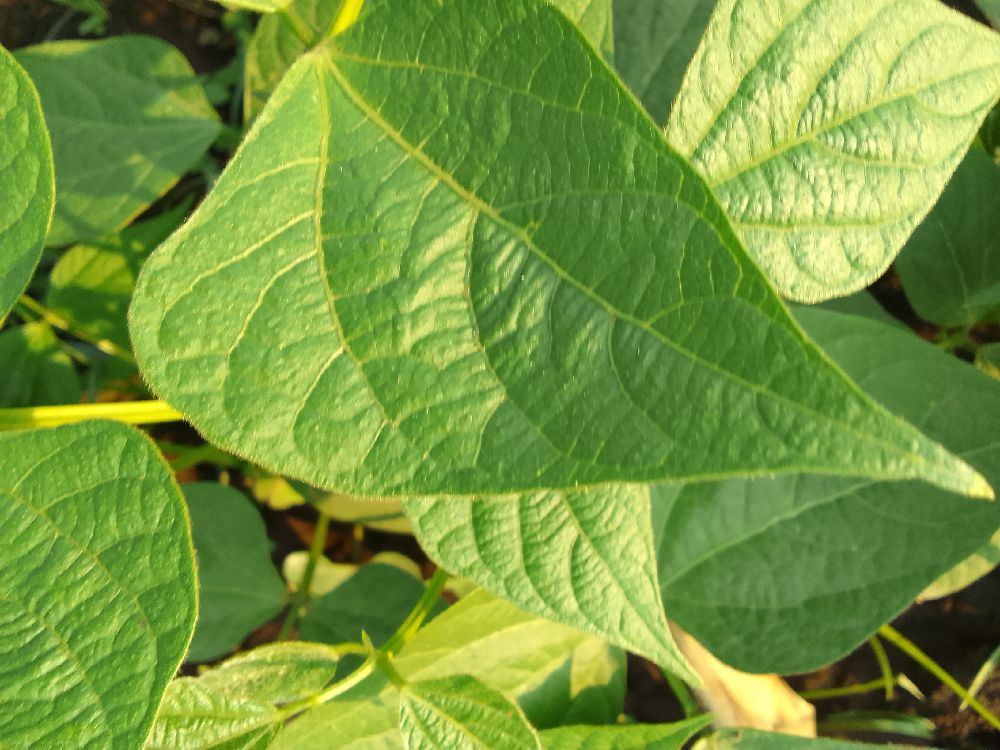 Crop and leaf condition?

common bean, healthy
